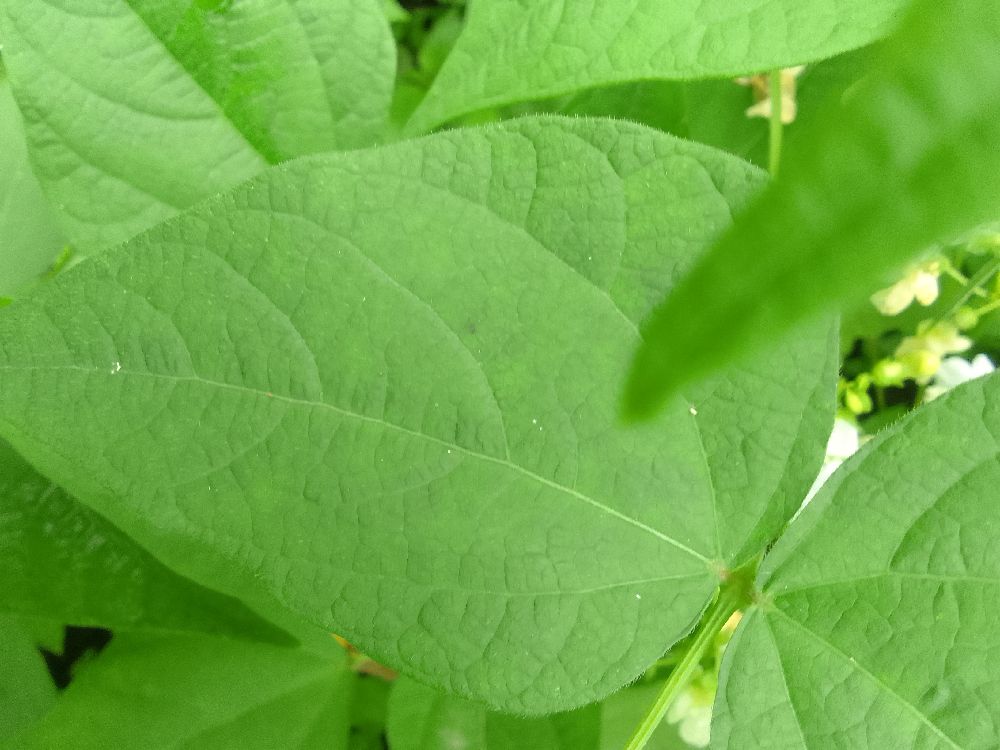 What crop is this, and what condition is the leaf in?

common bean, healthy
